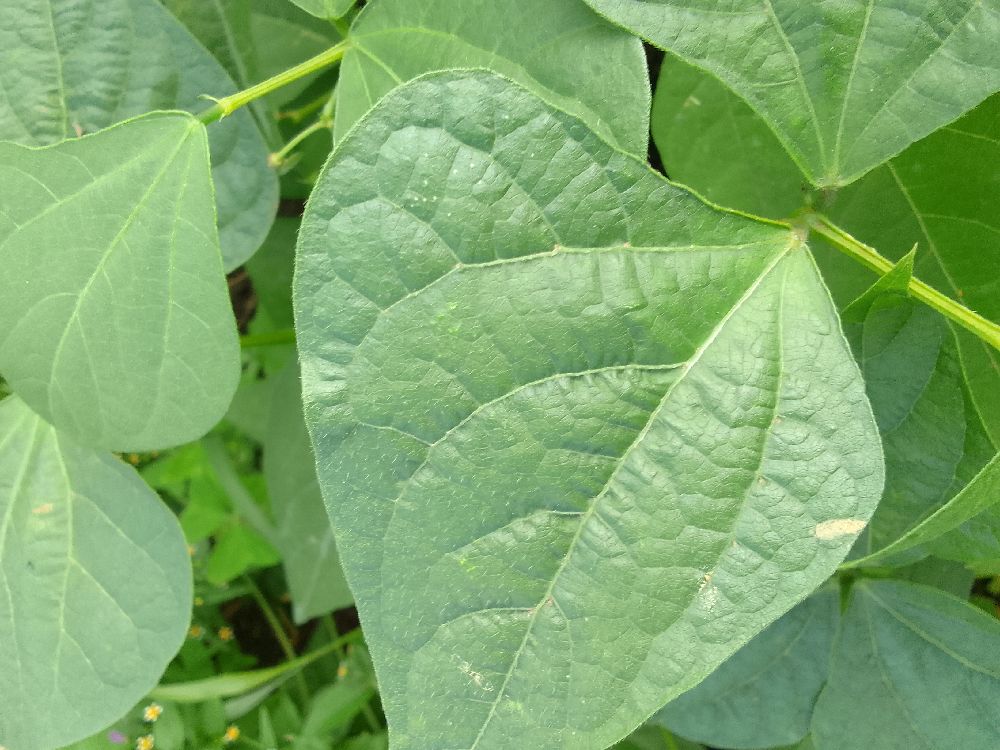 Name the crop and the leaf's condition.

common bean, healthy
